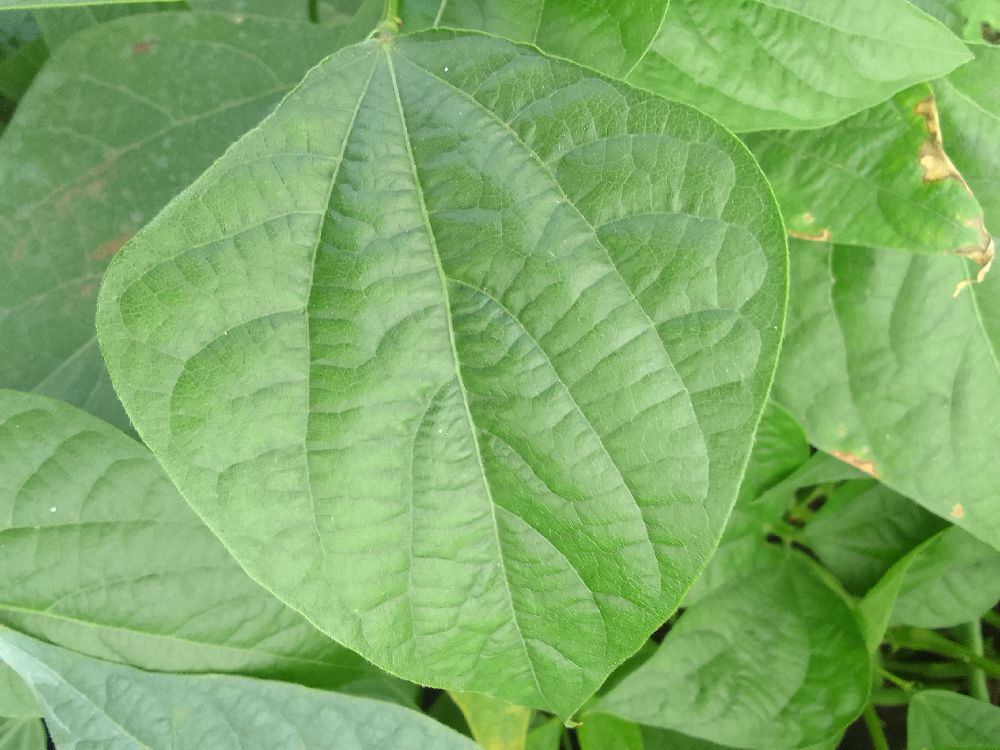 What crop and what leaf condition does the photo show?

common bean, healthy
